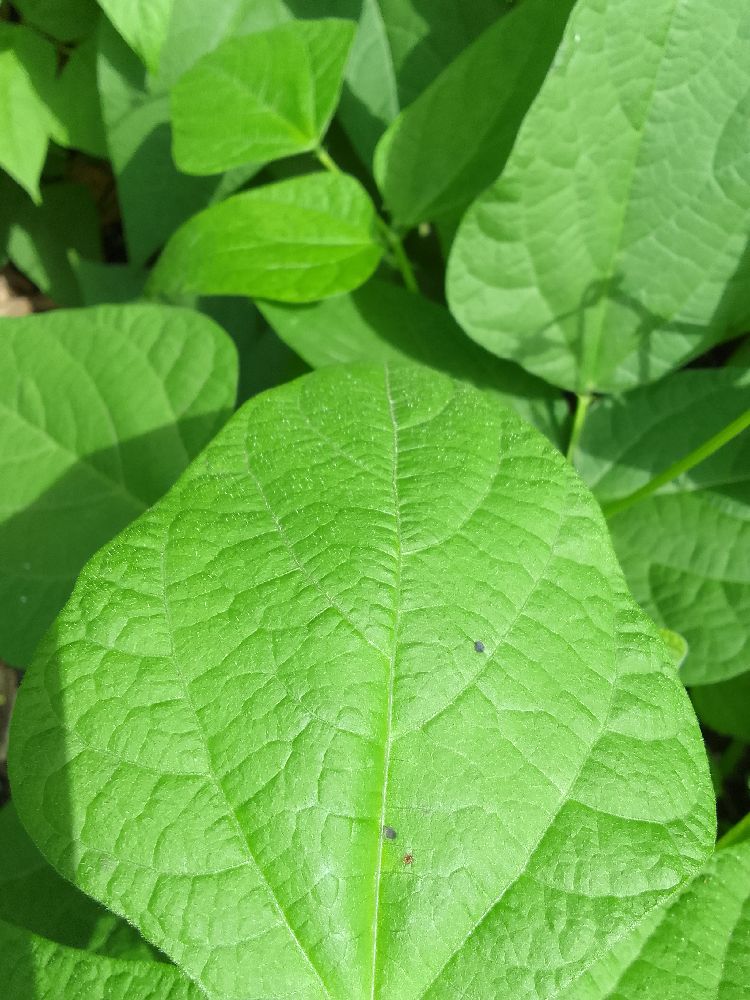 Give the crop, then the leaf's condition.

common bean, healthy
